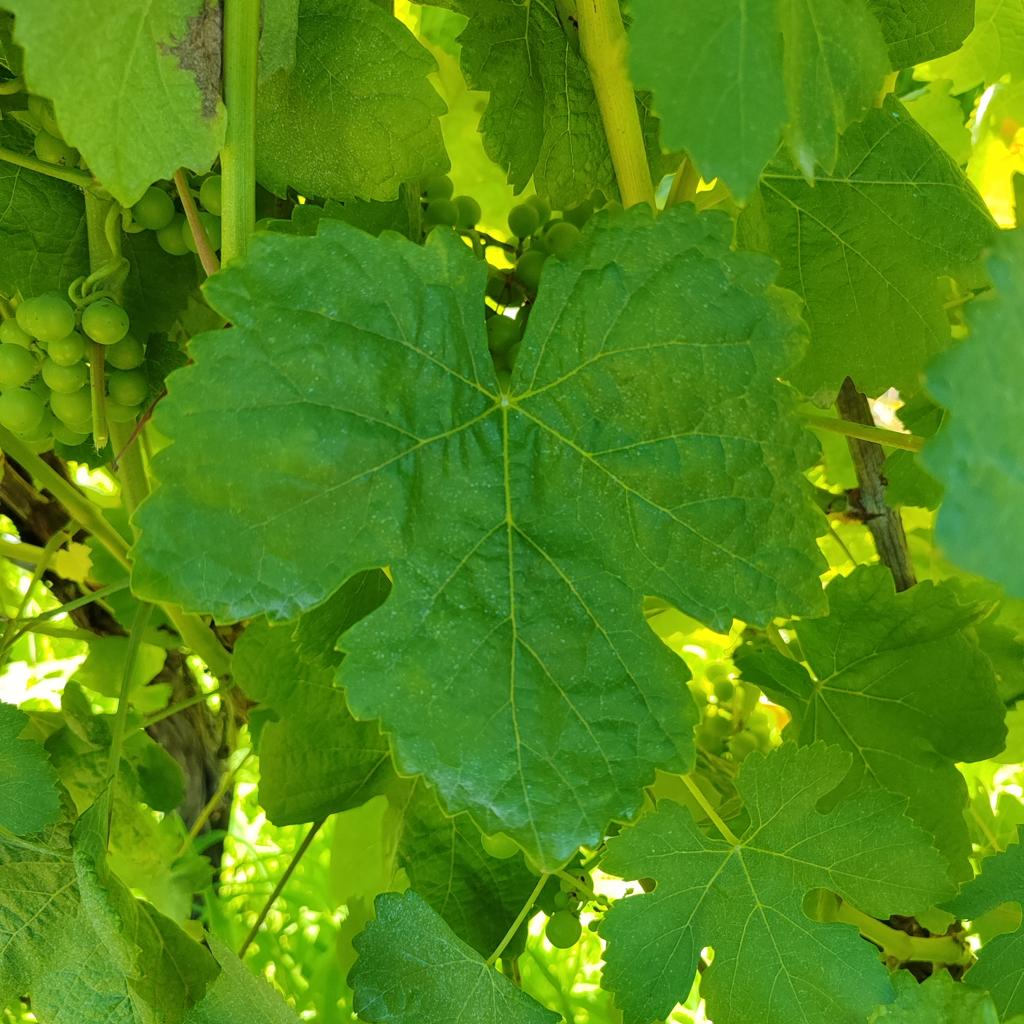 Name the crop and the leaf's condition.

grapevine, healthy
